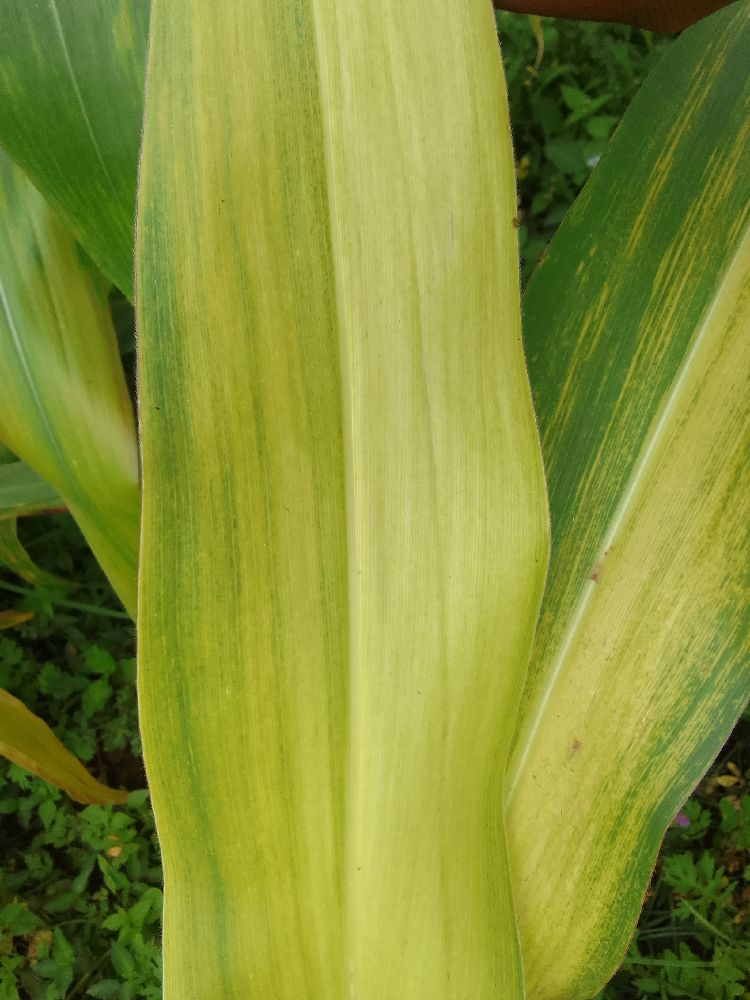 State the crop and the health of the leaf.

maize, maize lethal necrosis
